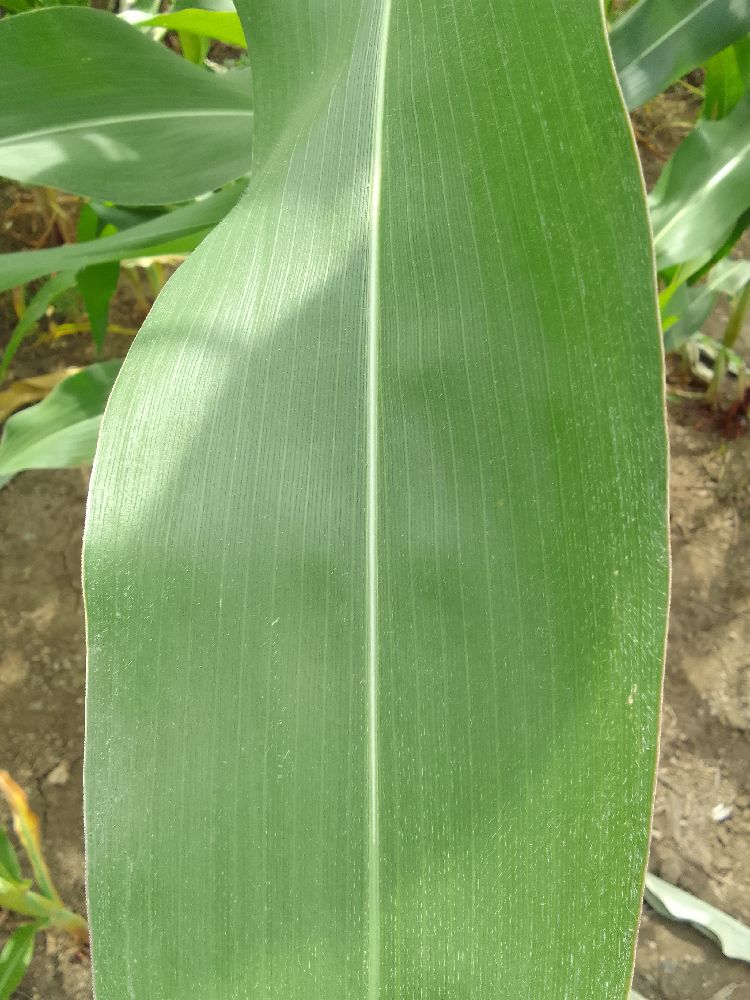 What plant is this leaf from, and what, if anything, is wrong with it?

maize, healthy
